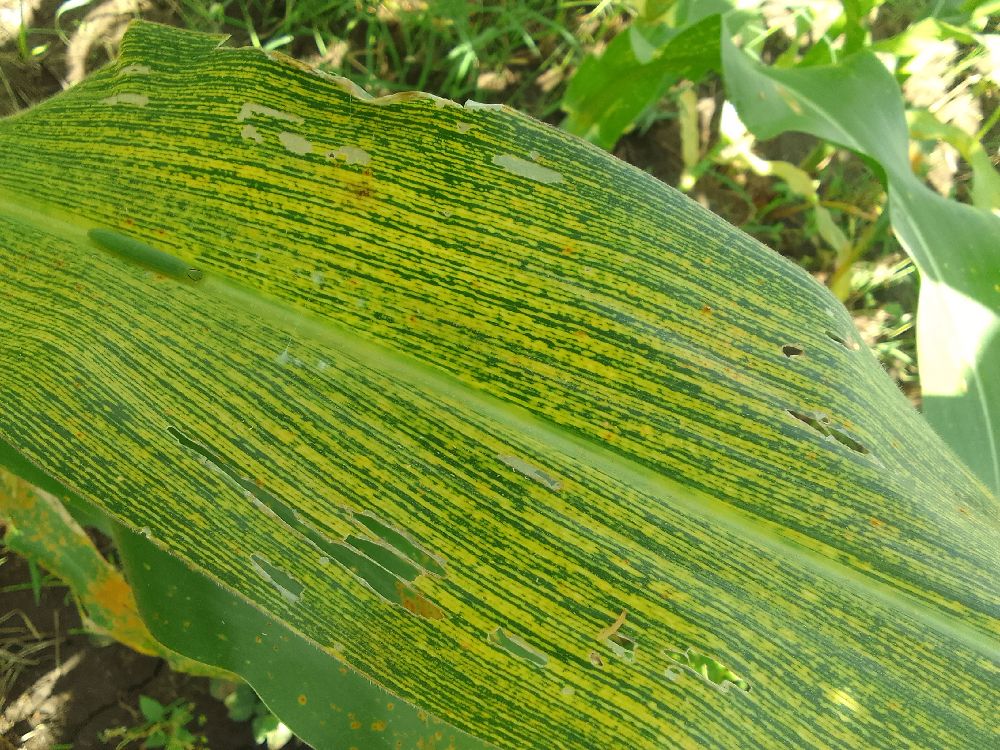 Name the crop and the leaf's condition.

maize, maize streak virus
